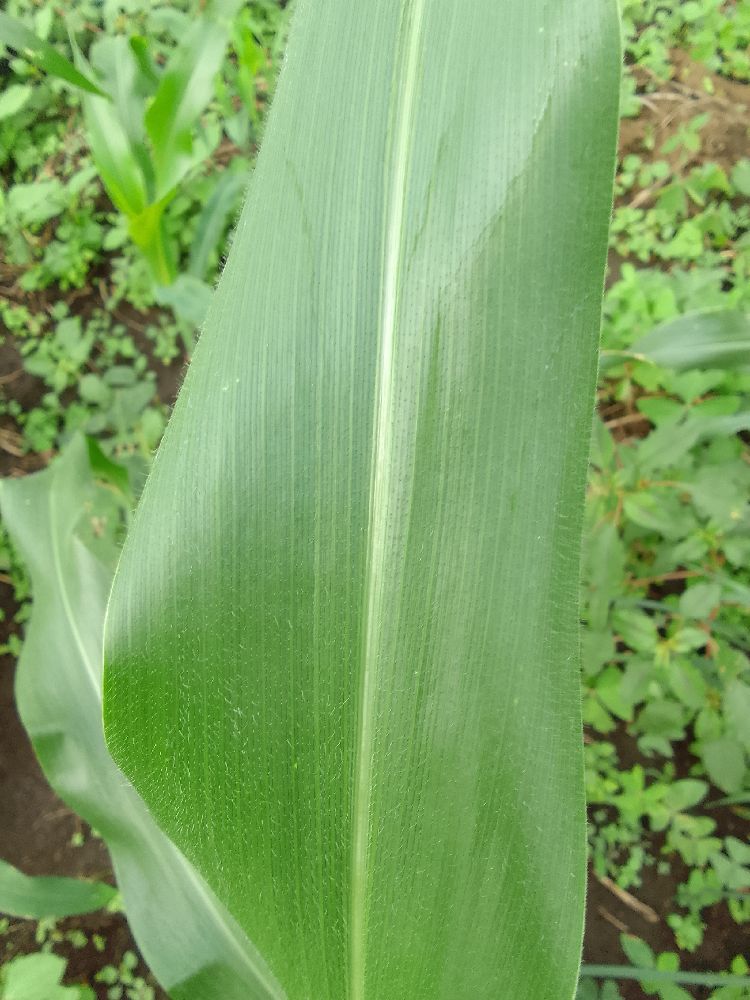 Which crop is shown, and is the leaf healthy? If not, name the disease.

maize, healthy
